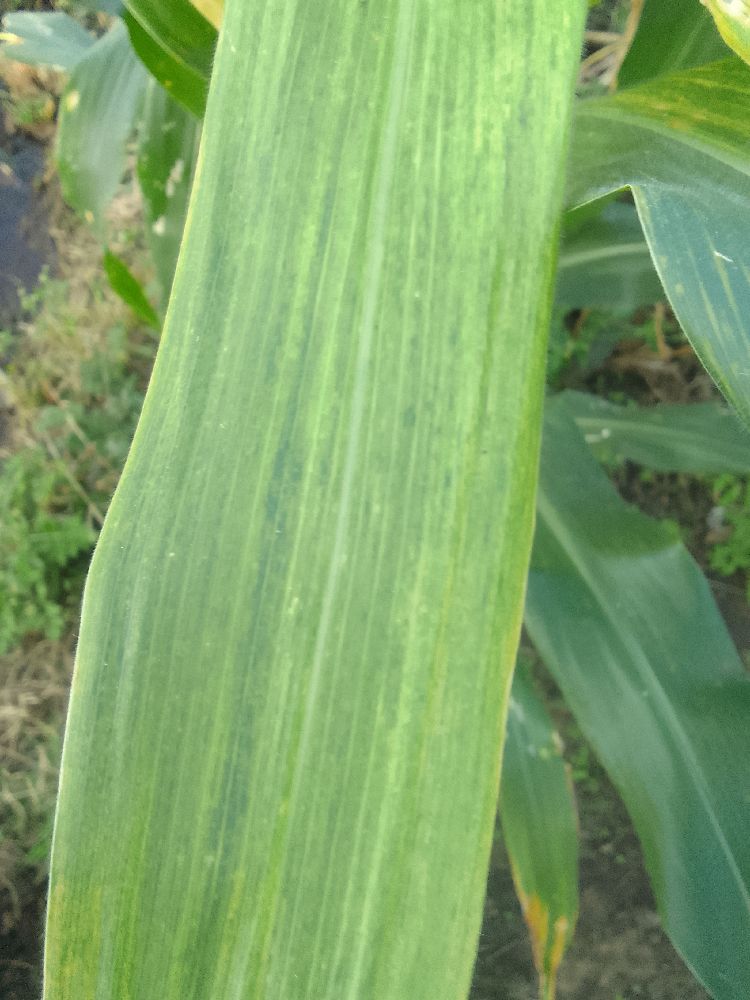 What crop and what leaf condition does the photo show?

maize, maize lethal necrosis
